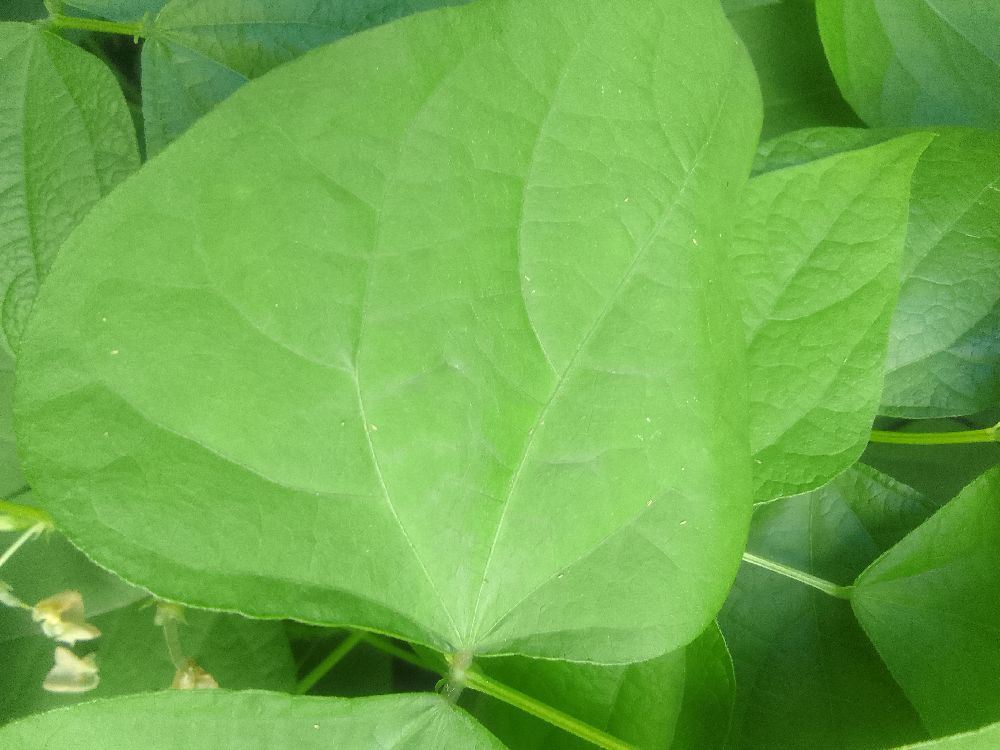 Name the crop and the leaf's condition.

common bean, healthy
